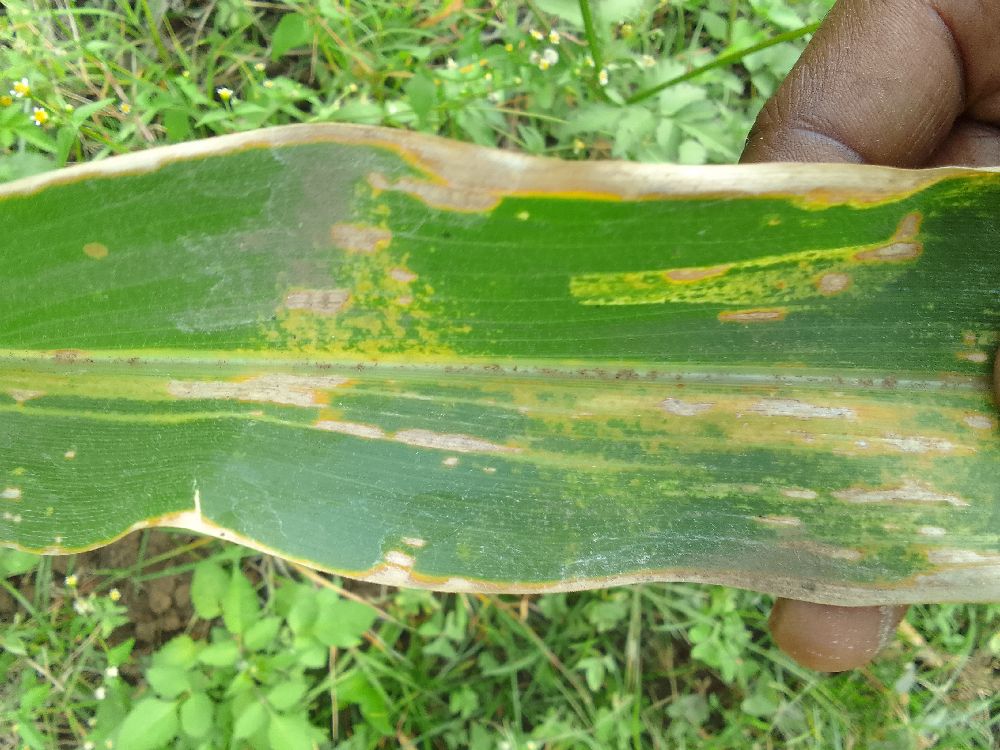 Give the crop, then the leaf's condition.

maize, maize lethal necrosis
